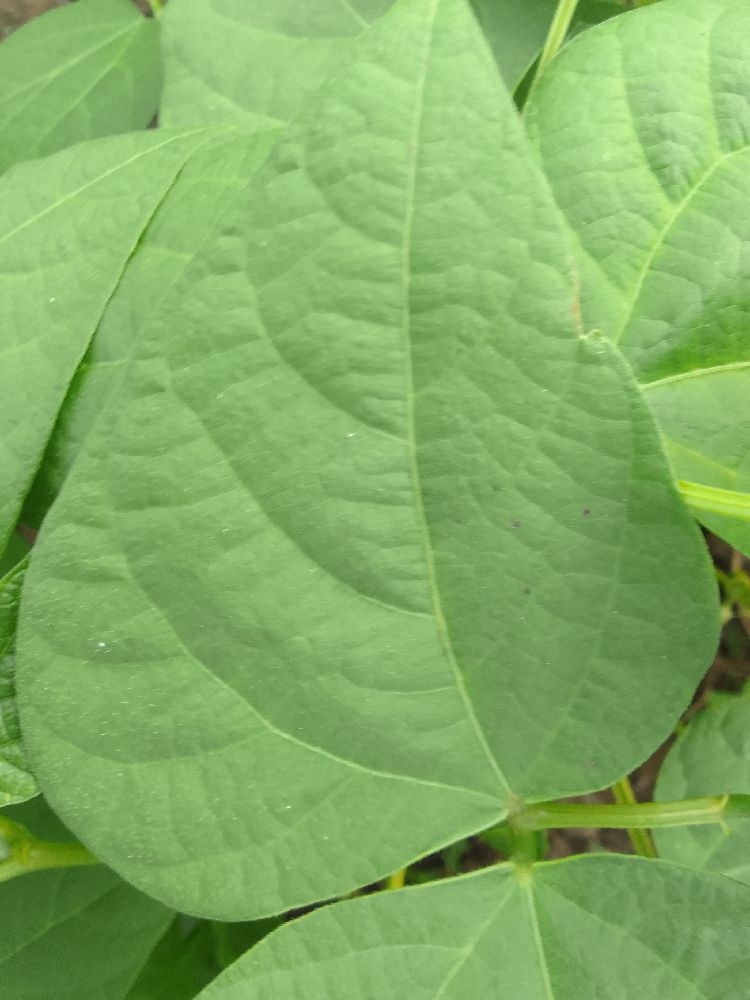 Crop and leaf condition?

common bean, healthy
